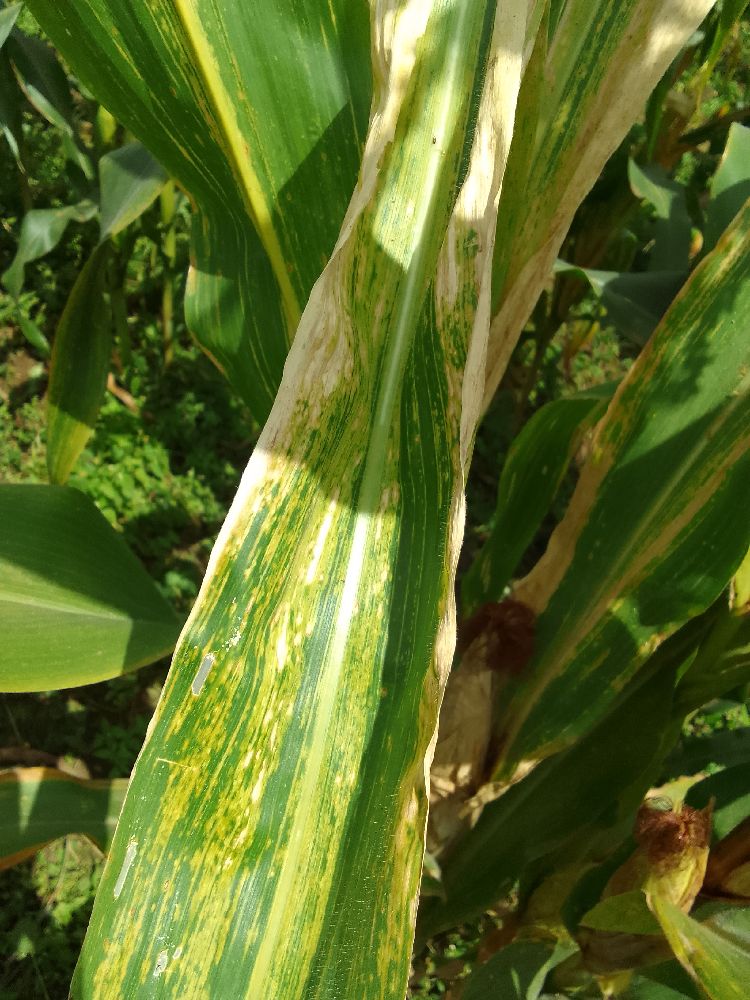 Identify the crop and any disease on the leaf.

maize, maize lethal necrosis
